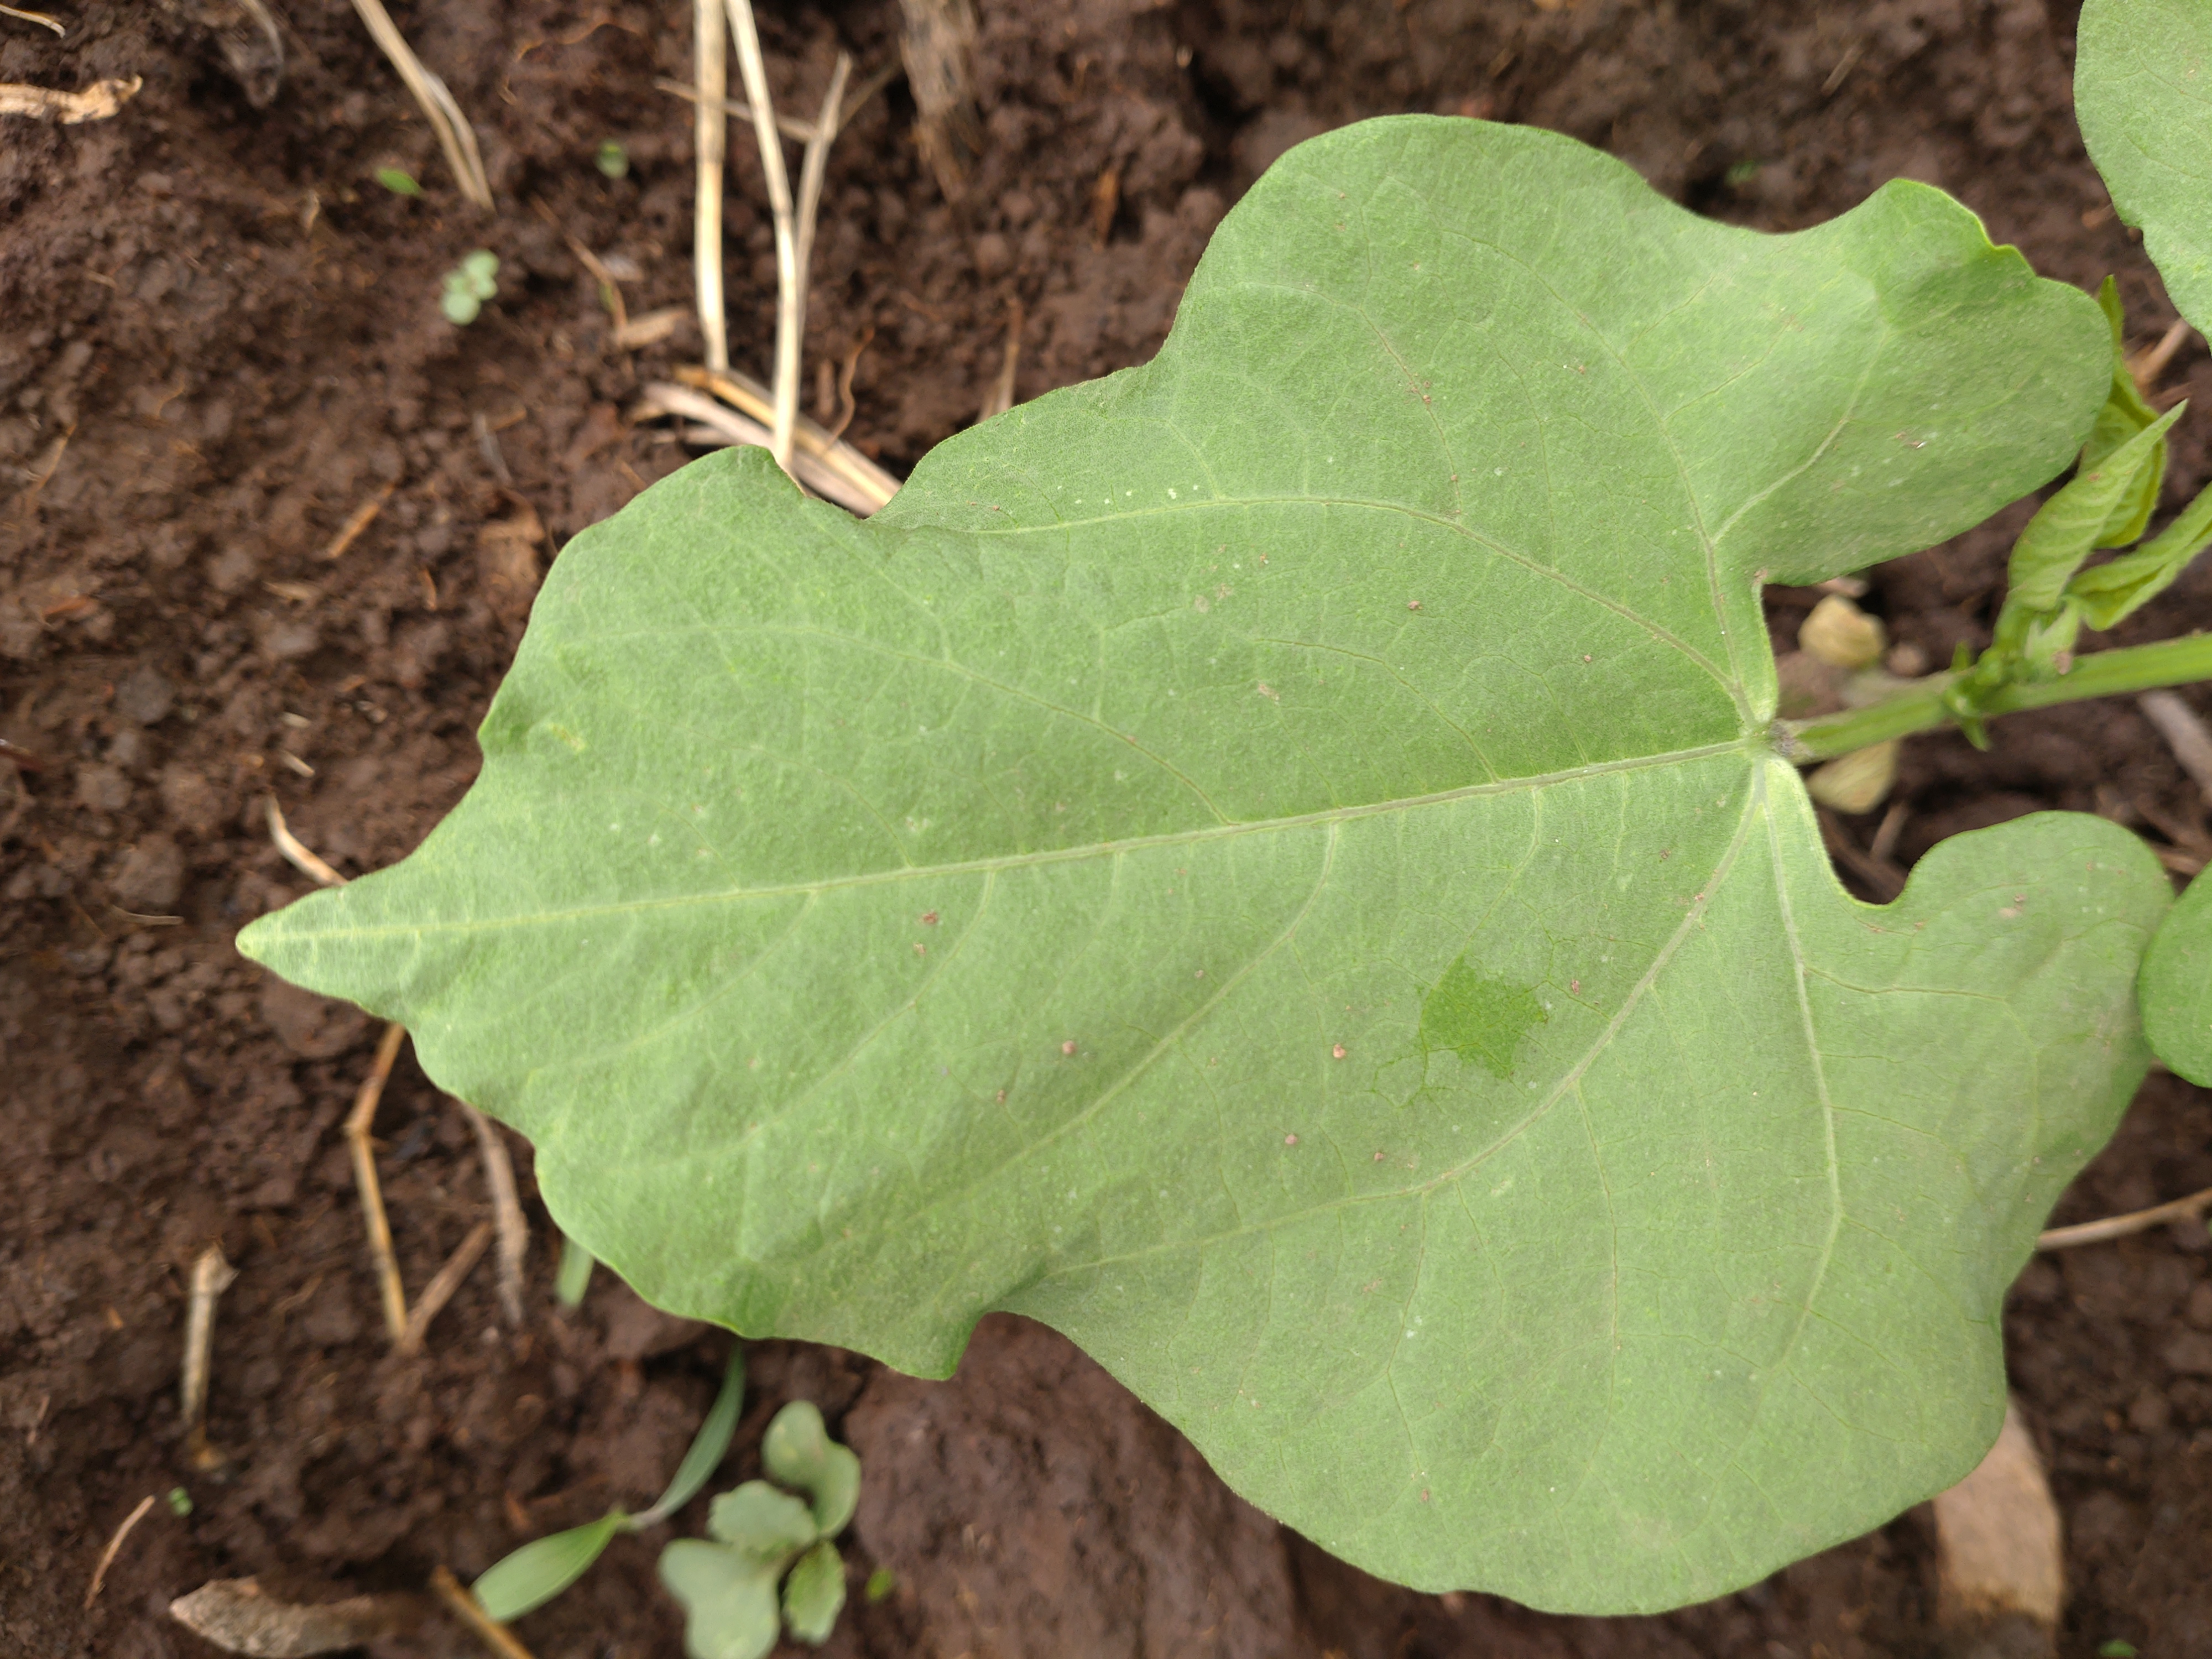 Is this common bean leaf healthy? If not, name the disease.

healthy
